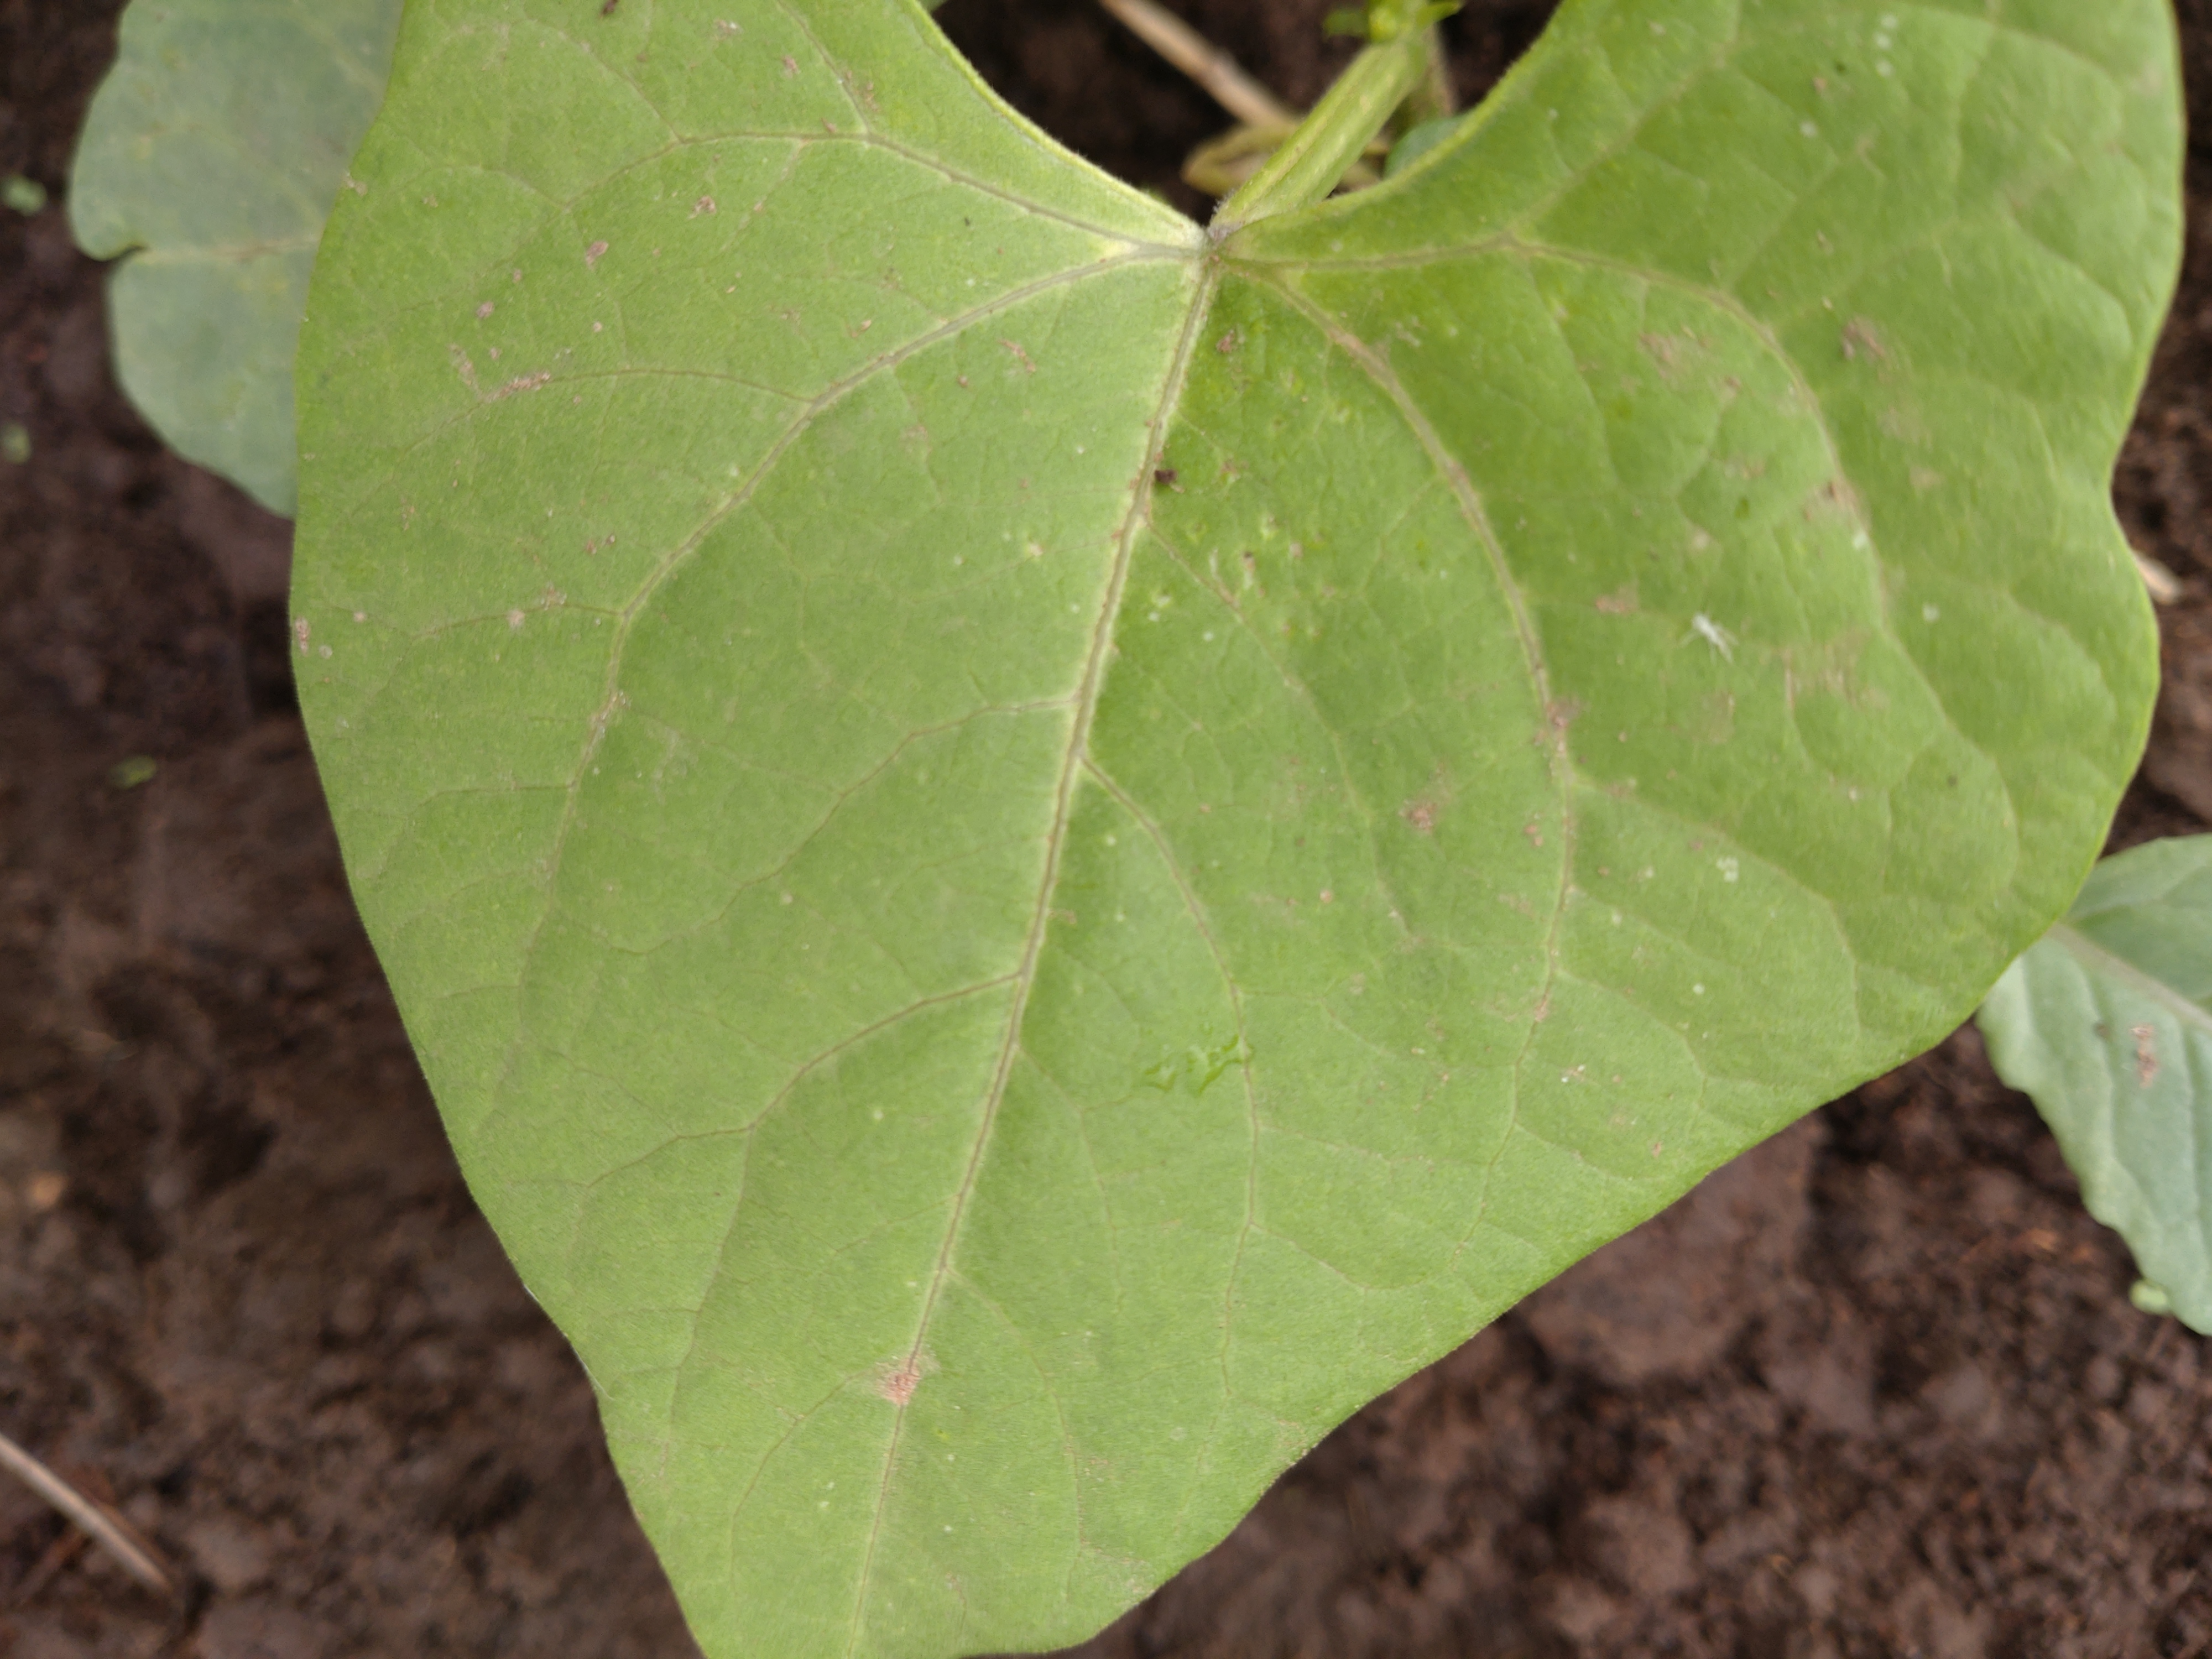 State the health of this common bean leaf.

healthy
